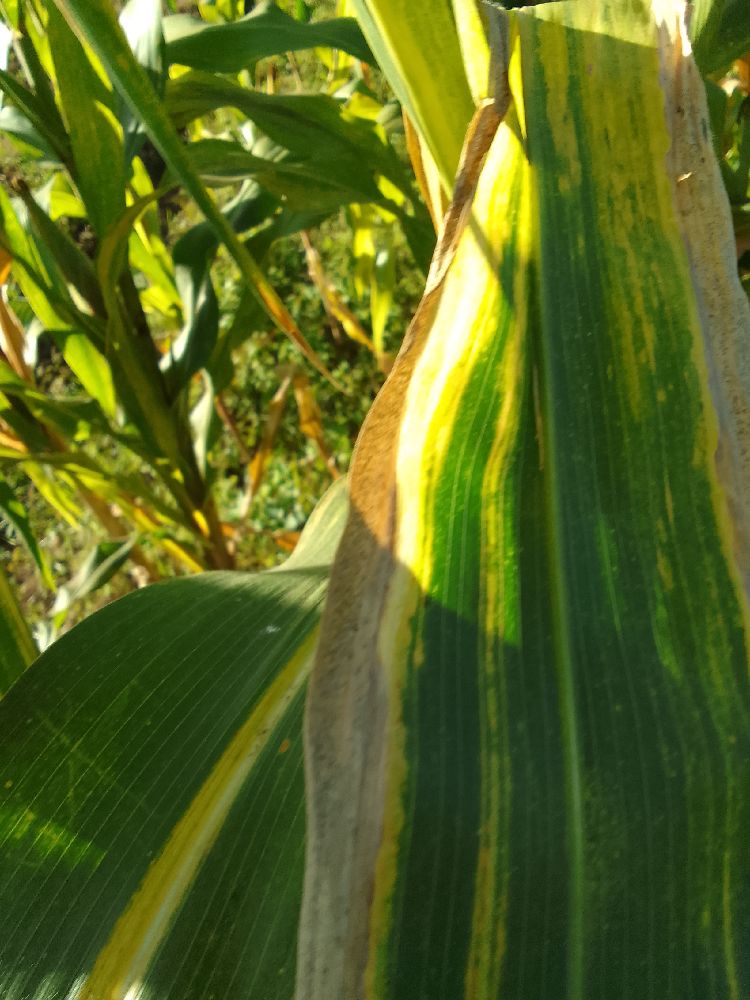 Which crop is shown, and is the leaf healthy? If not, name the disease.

maize, maize lethal necrosis
